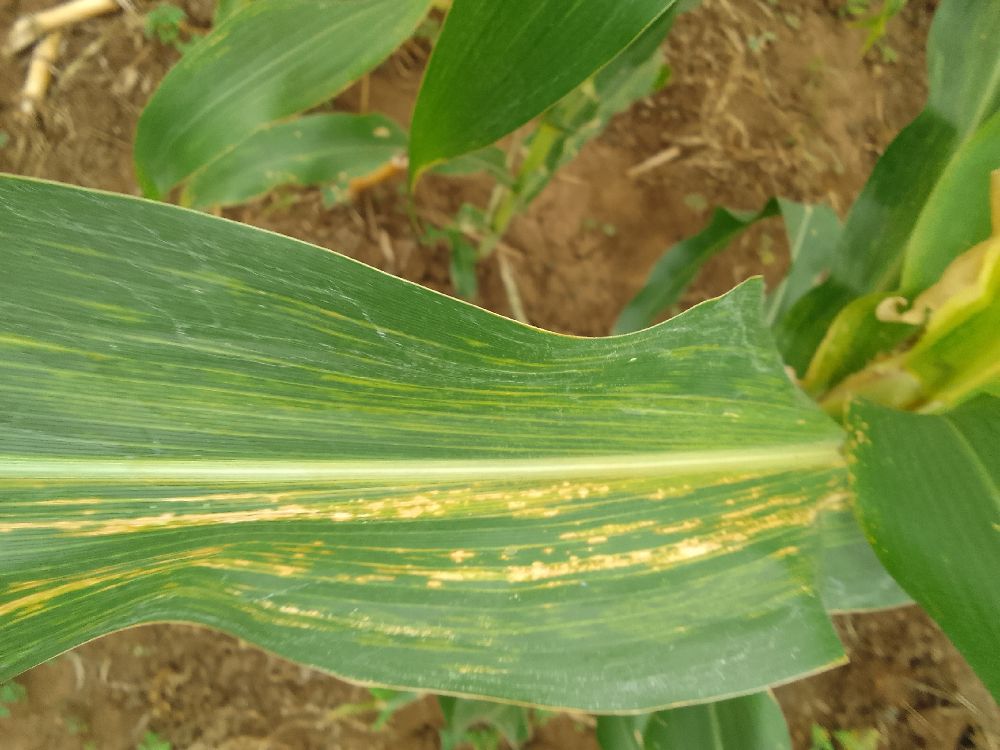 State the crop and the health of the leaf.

maize, maize lethal necrosis
